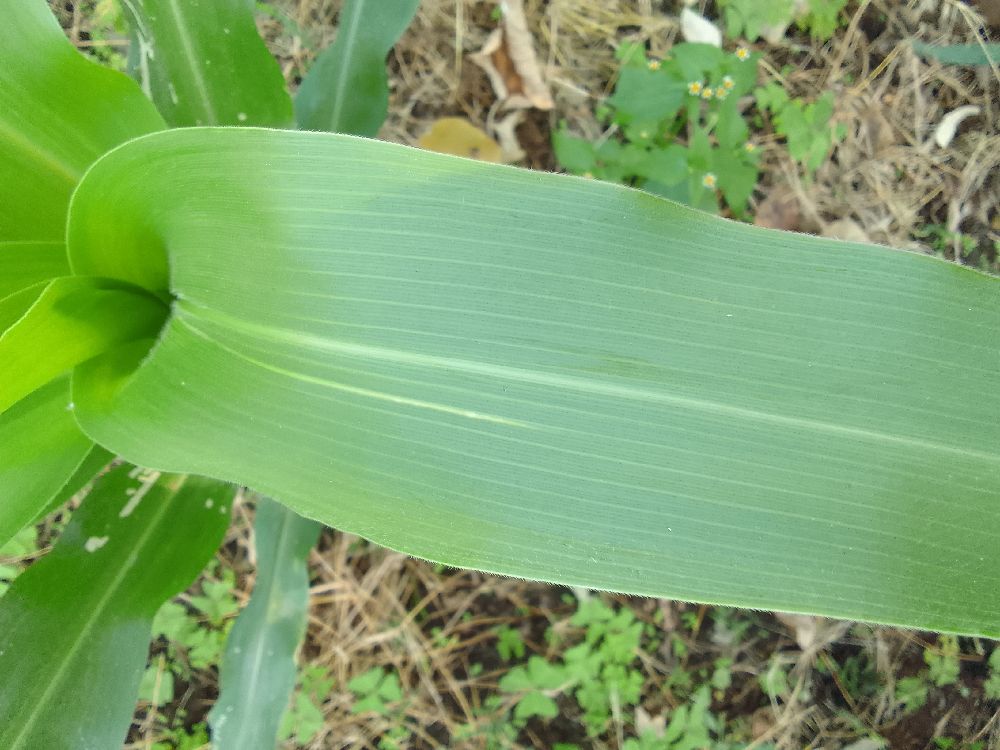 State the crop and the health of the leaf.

maize, healthy
